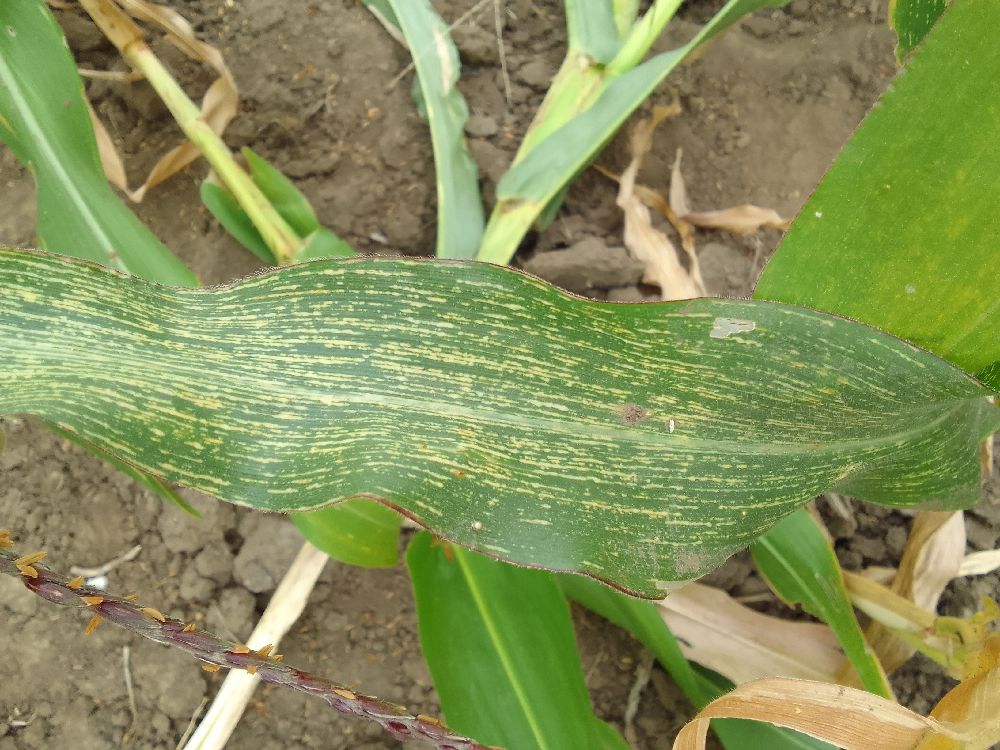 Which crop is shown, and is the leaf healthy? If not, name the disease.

maize, maize streak virus
